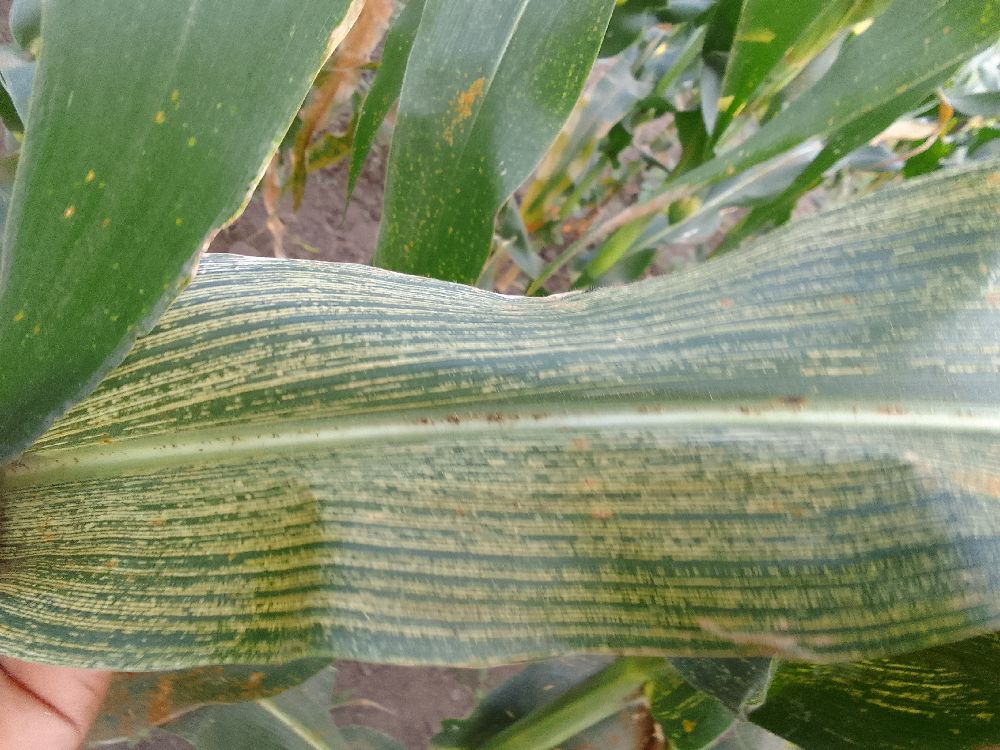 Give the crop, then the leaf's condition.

maize, maize streak virus
